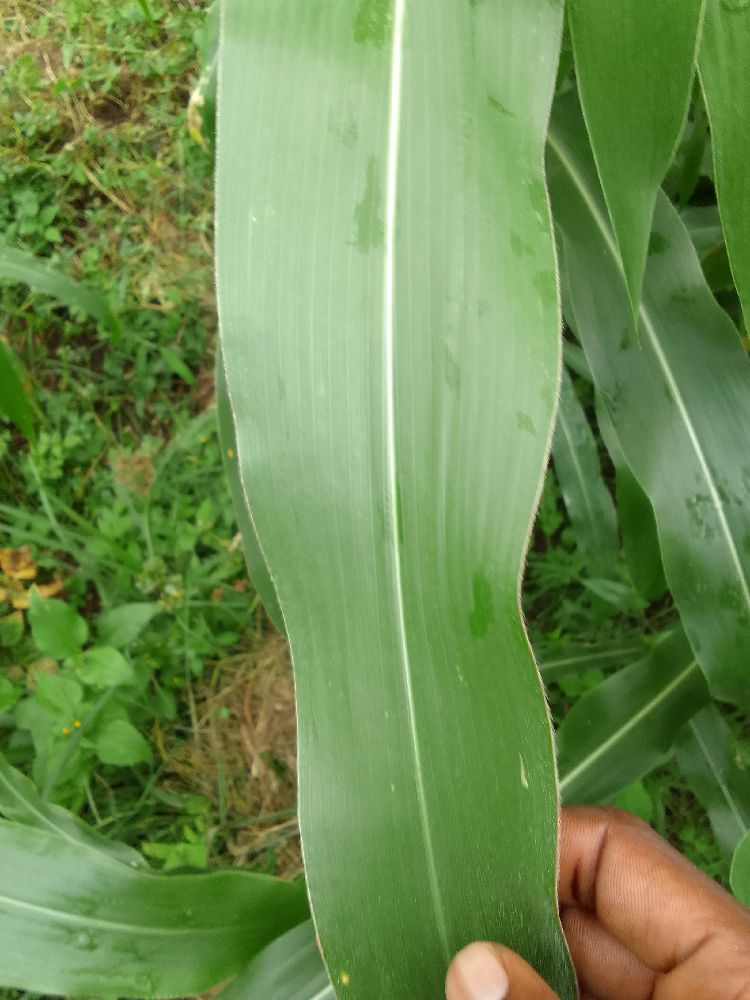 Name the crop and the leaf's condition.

maize, healthy
